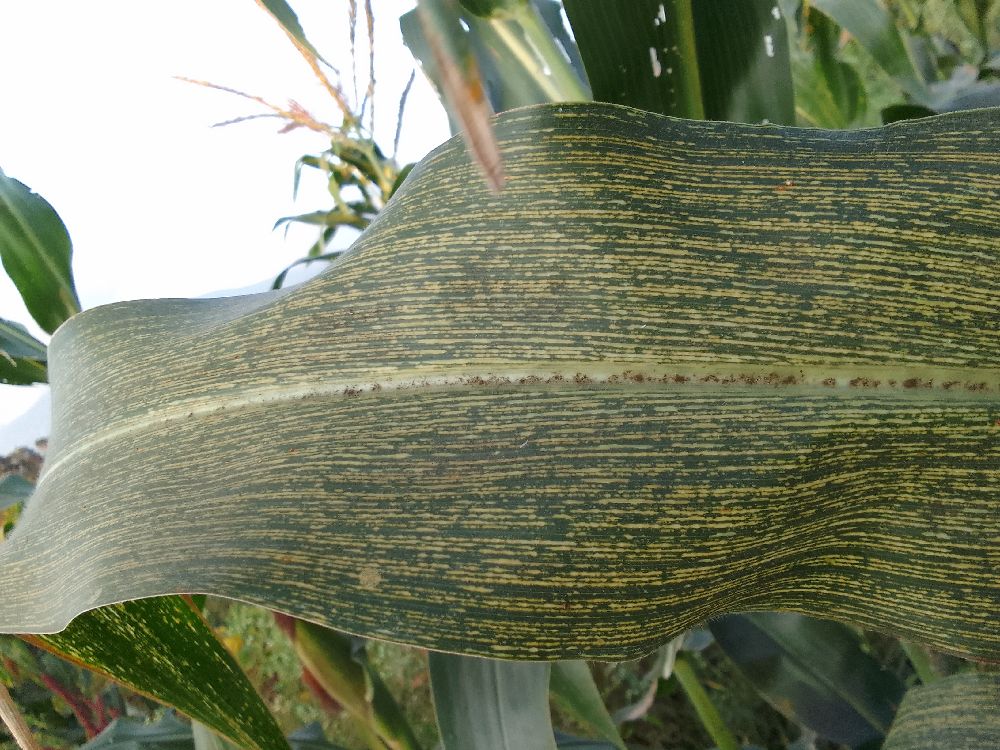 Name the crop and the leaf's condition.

maize, maize streak virus
